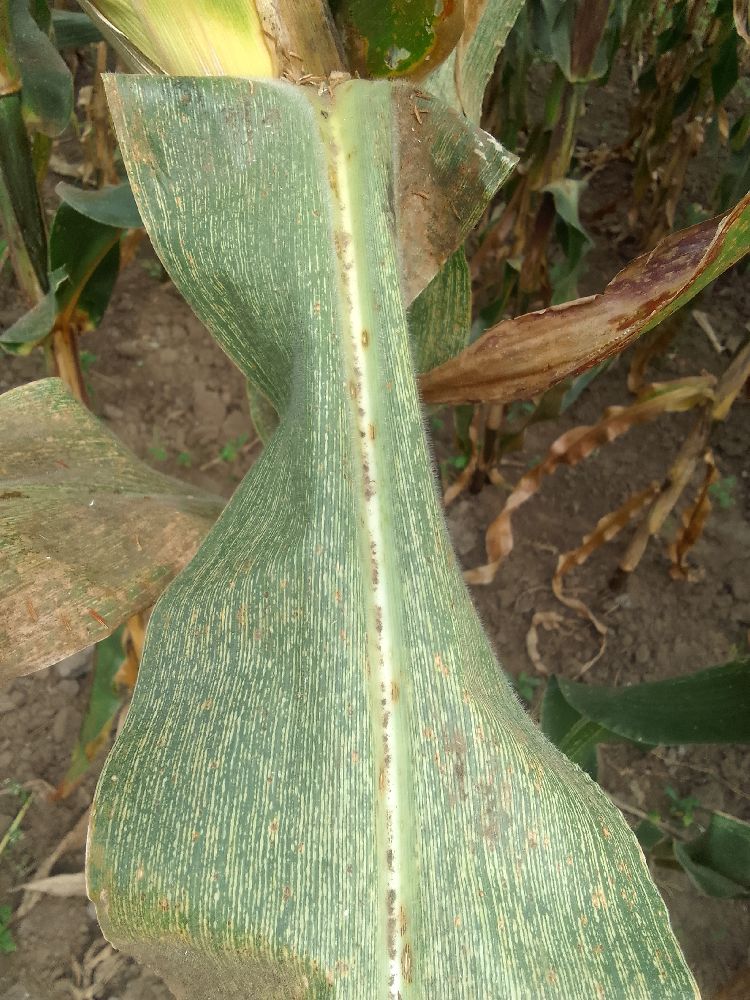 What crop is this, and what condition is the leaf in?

maize, maize streak virus
